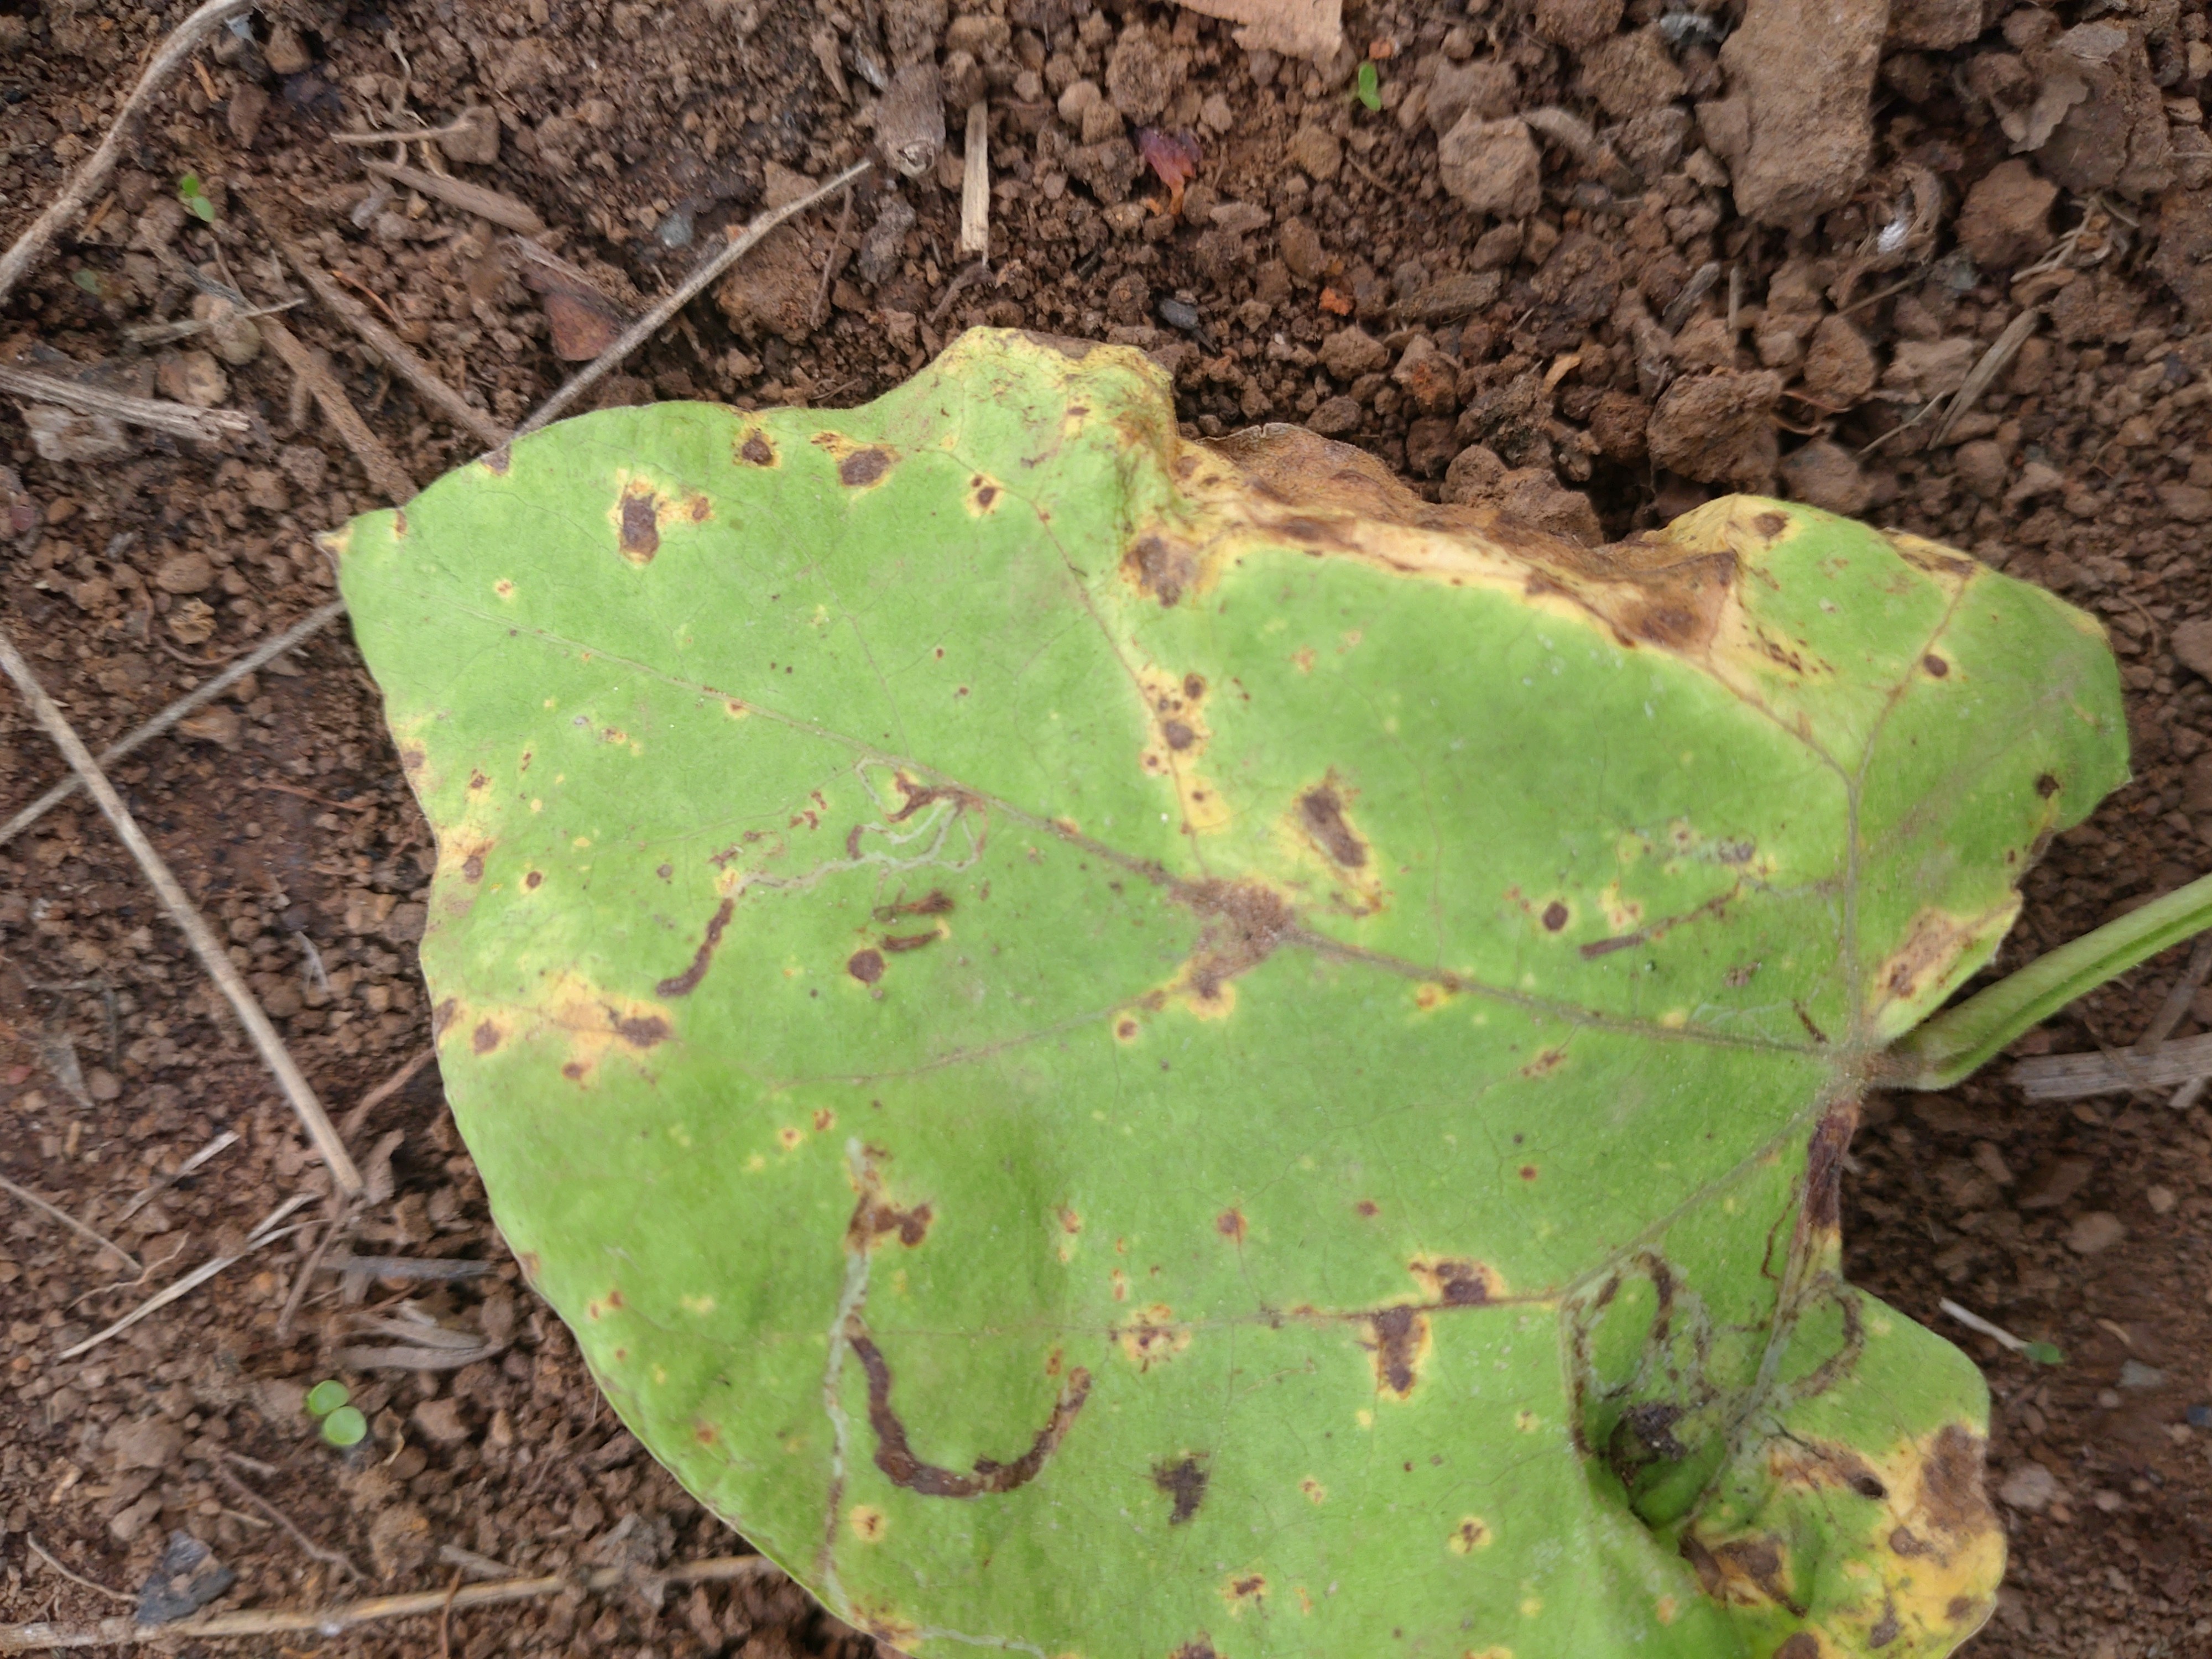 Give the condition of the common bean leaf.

rust
